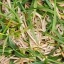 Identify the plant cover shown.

grass
